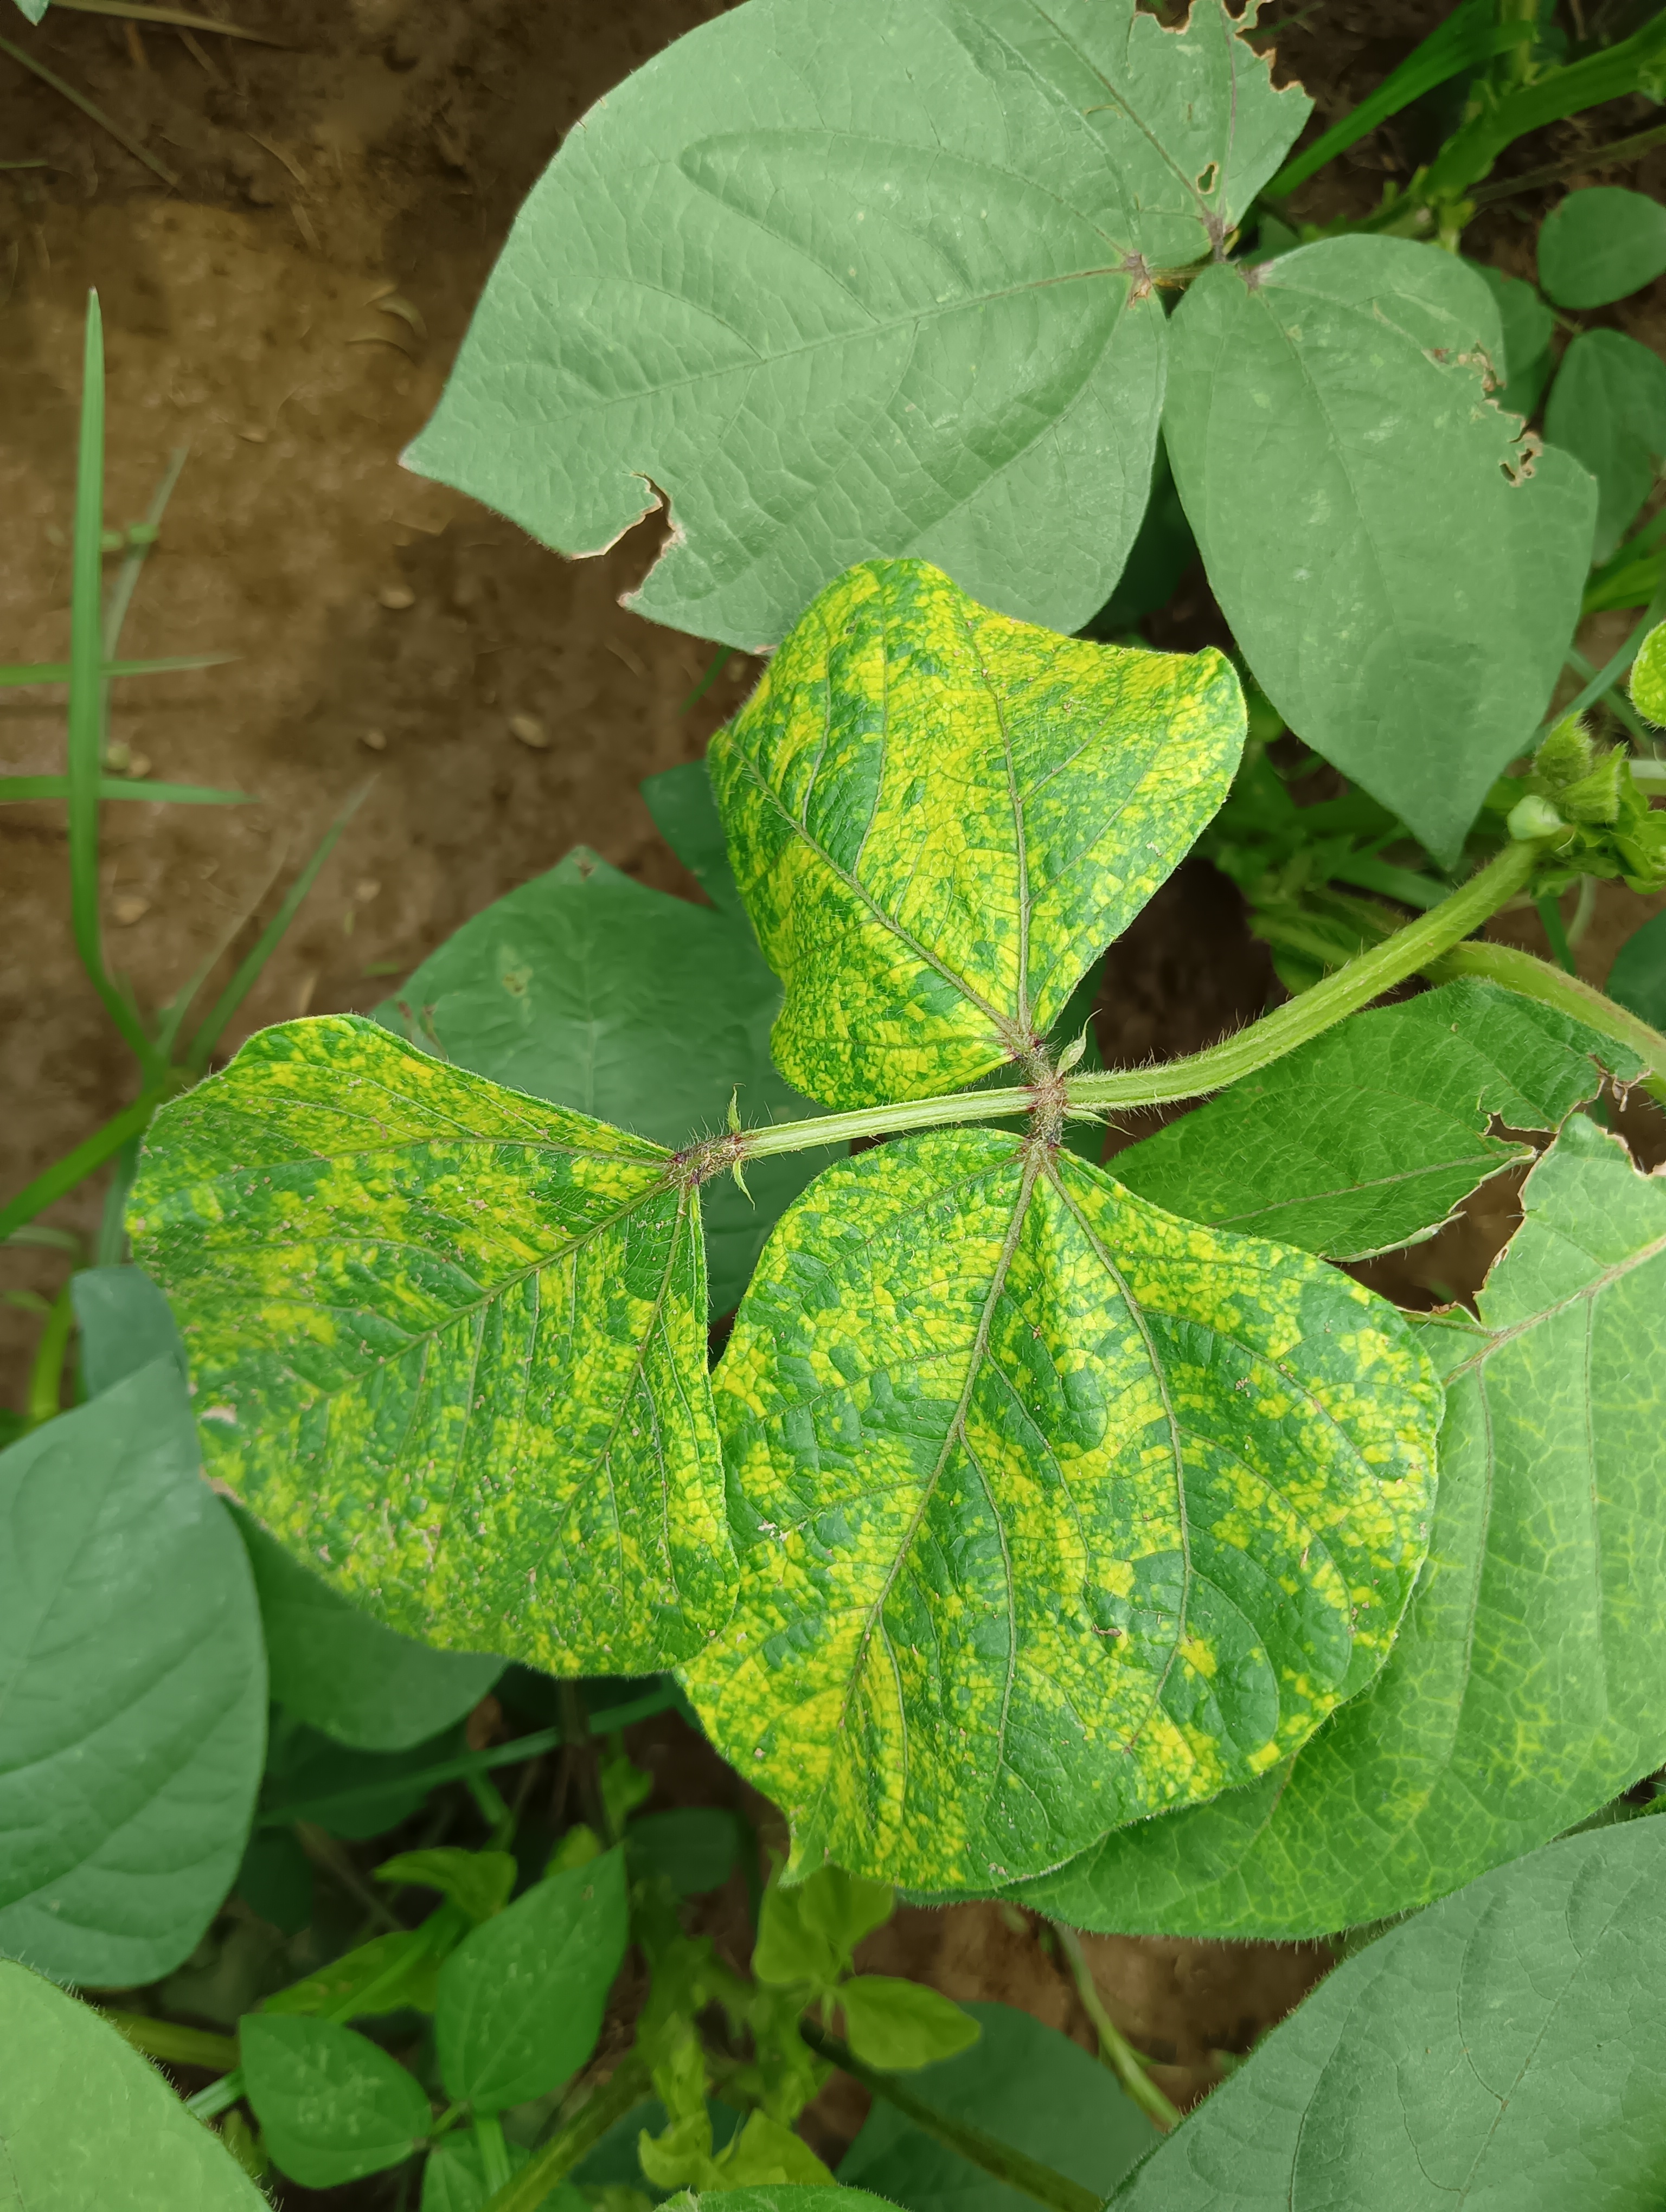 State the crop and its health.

mungbean, yellow mosaic
